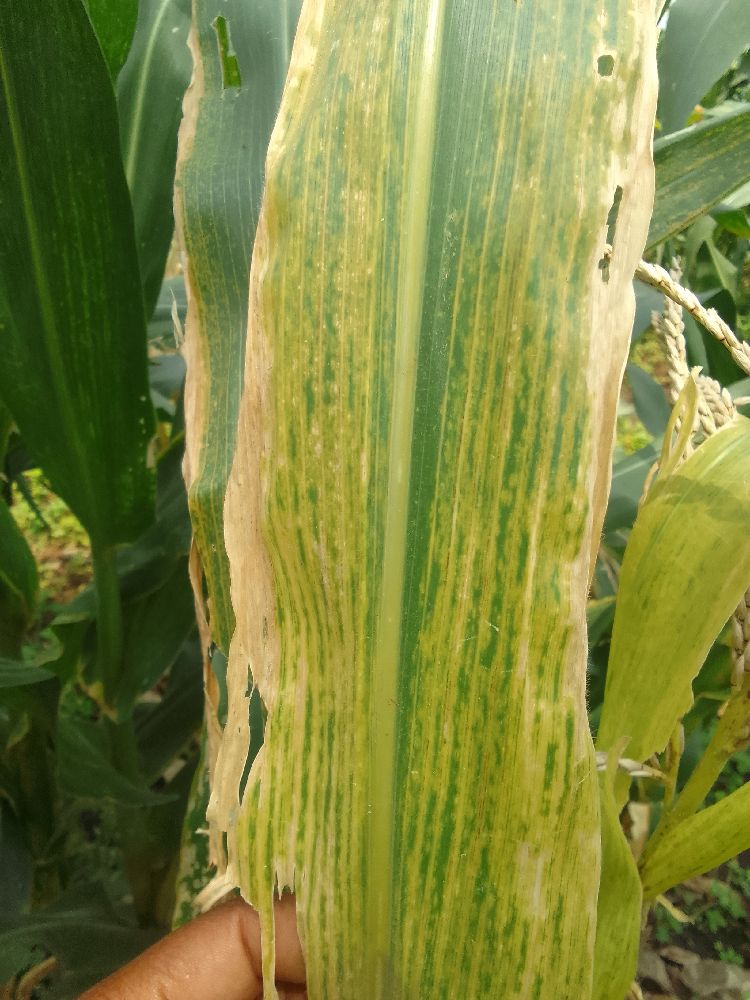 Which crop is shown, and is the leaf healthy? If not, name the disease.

maize, maize lethal necrosis
